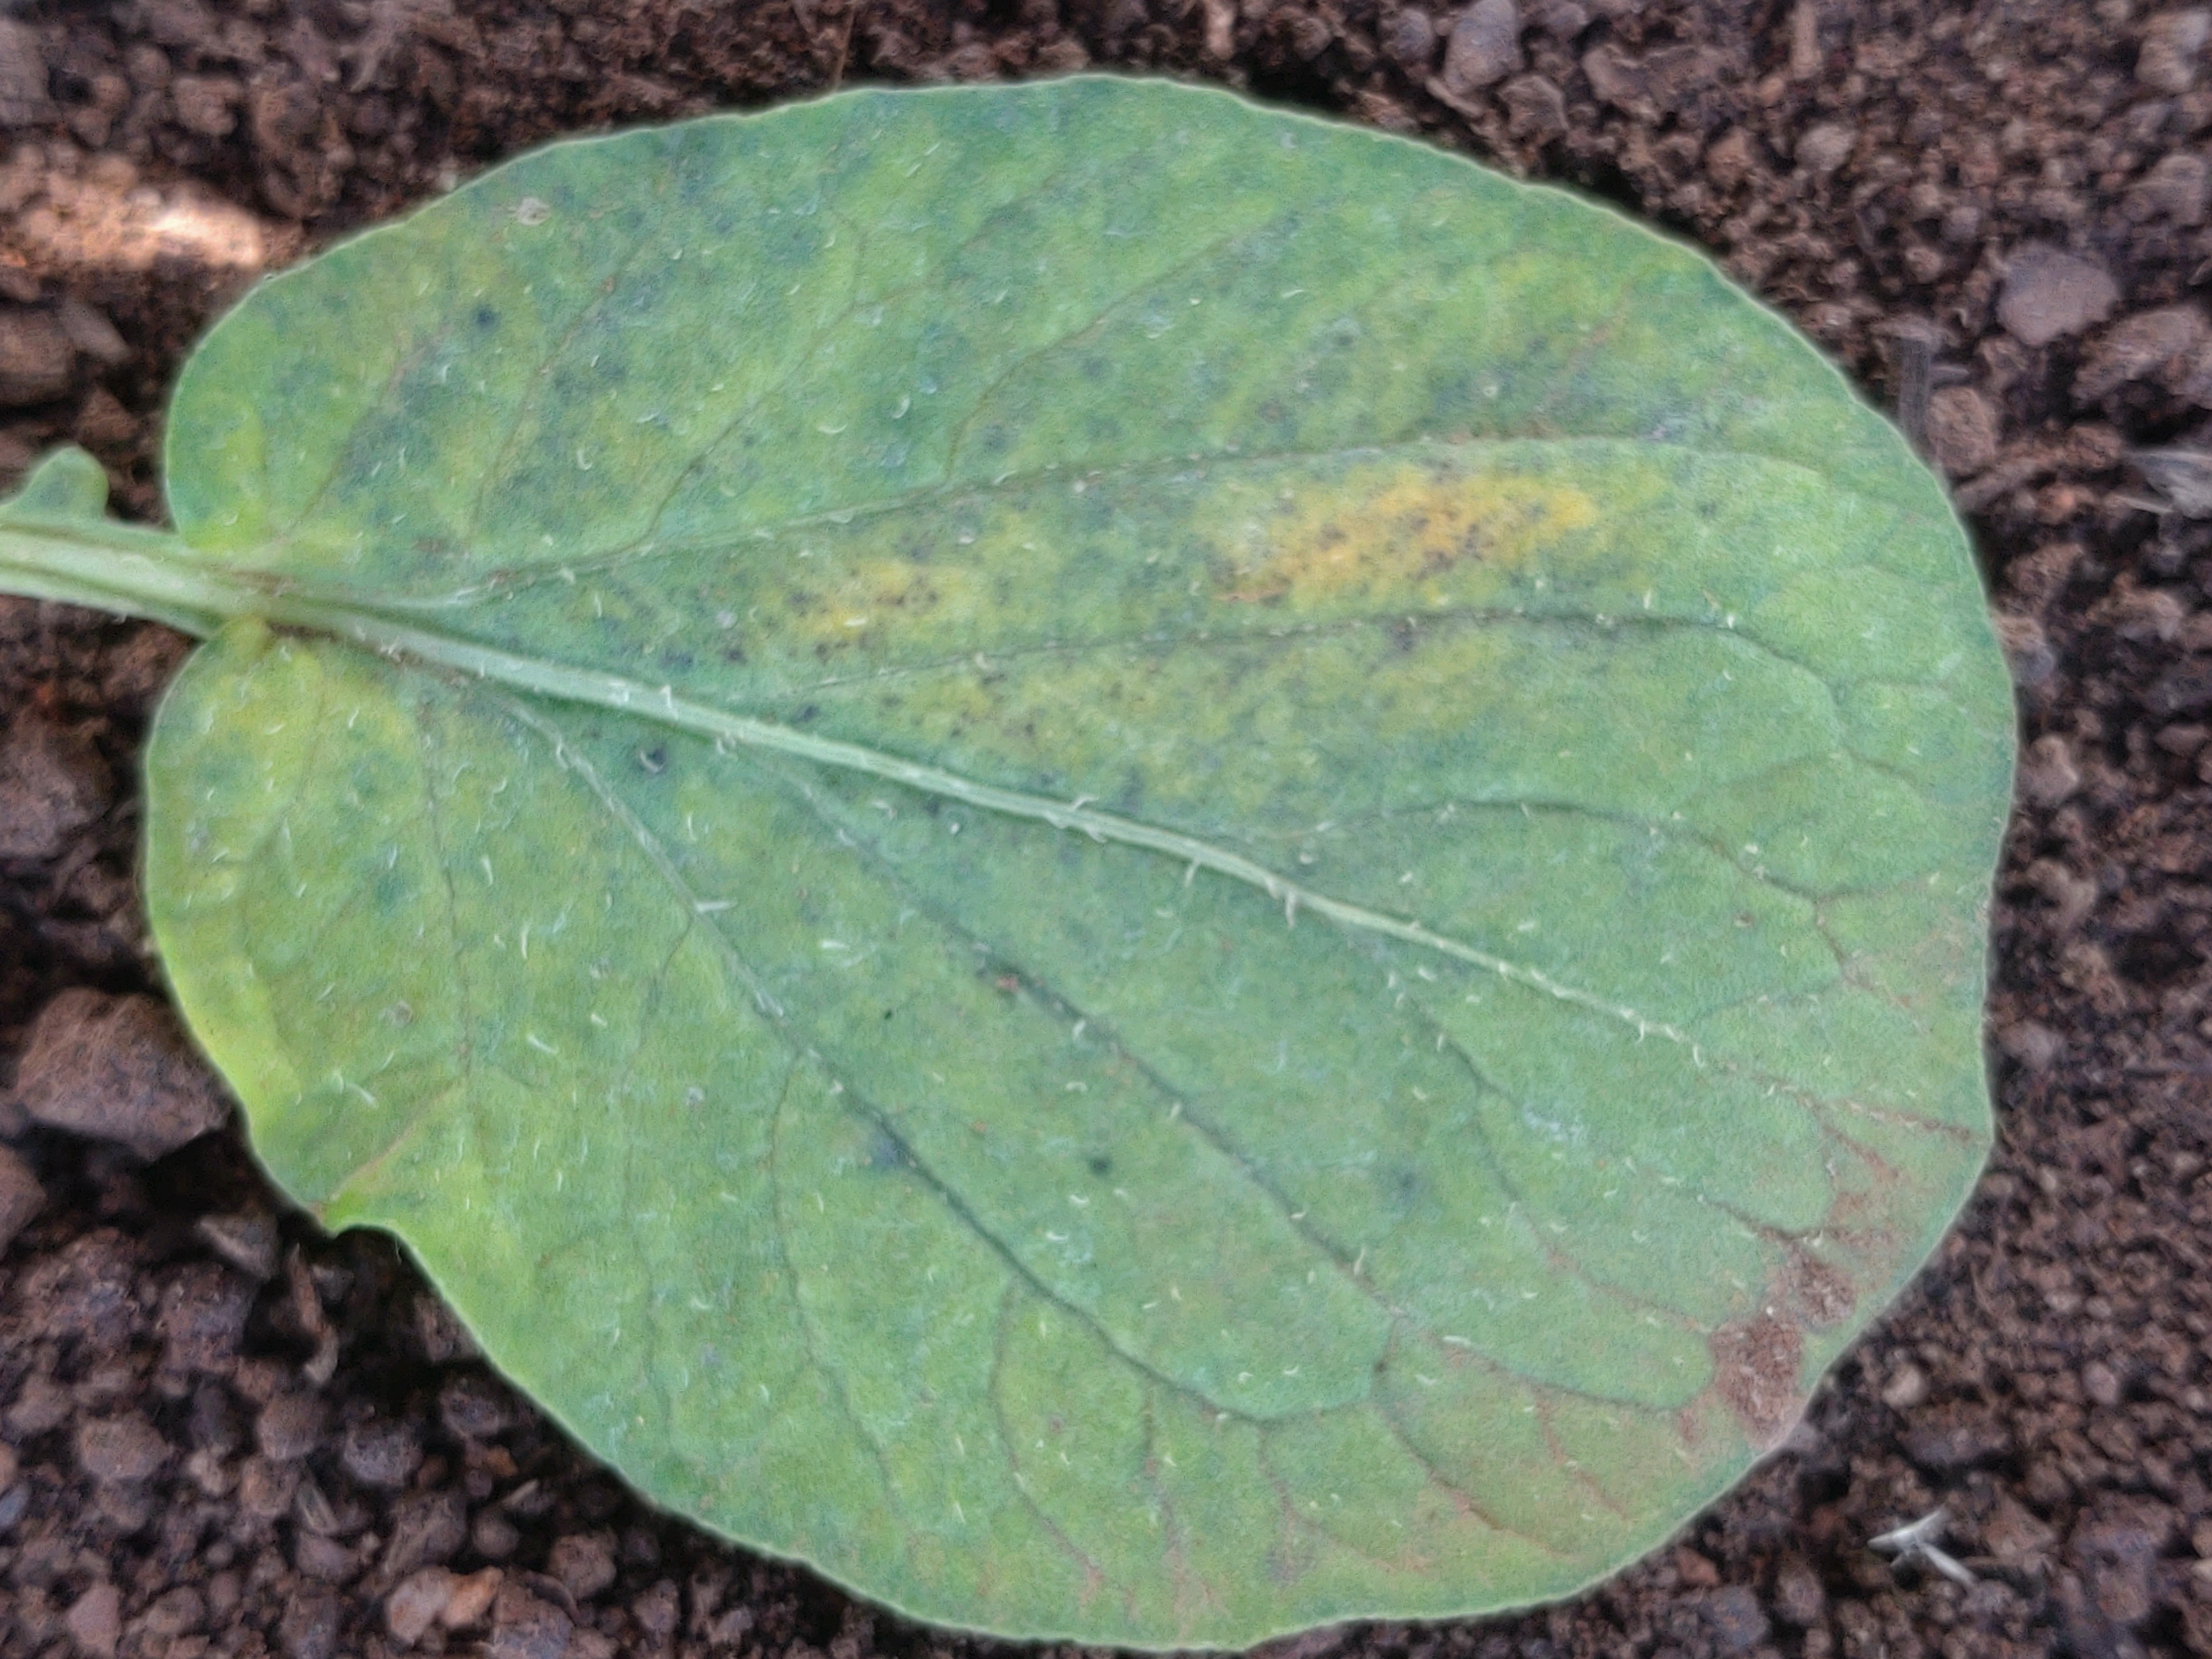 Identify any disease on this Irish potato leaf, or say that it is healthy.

late blight
